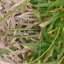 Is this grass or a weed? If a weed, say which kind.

grass
